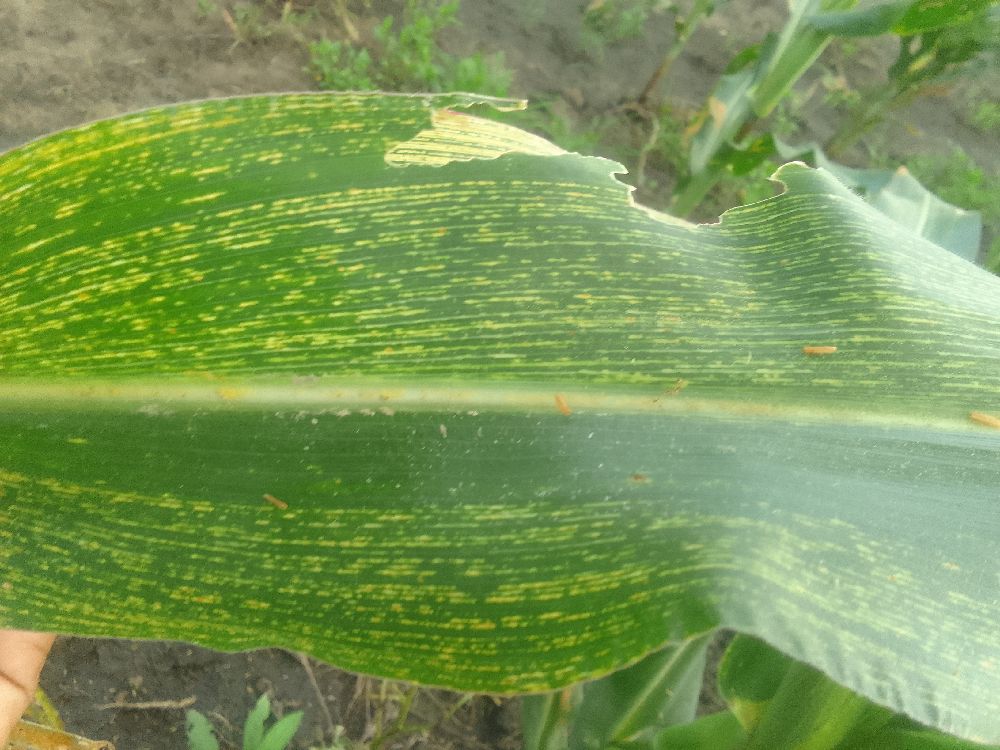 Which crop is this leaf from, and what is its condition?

maize, maize streak virus
